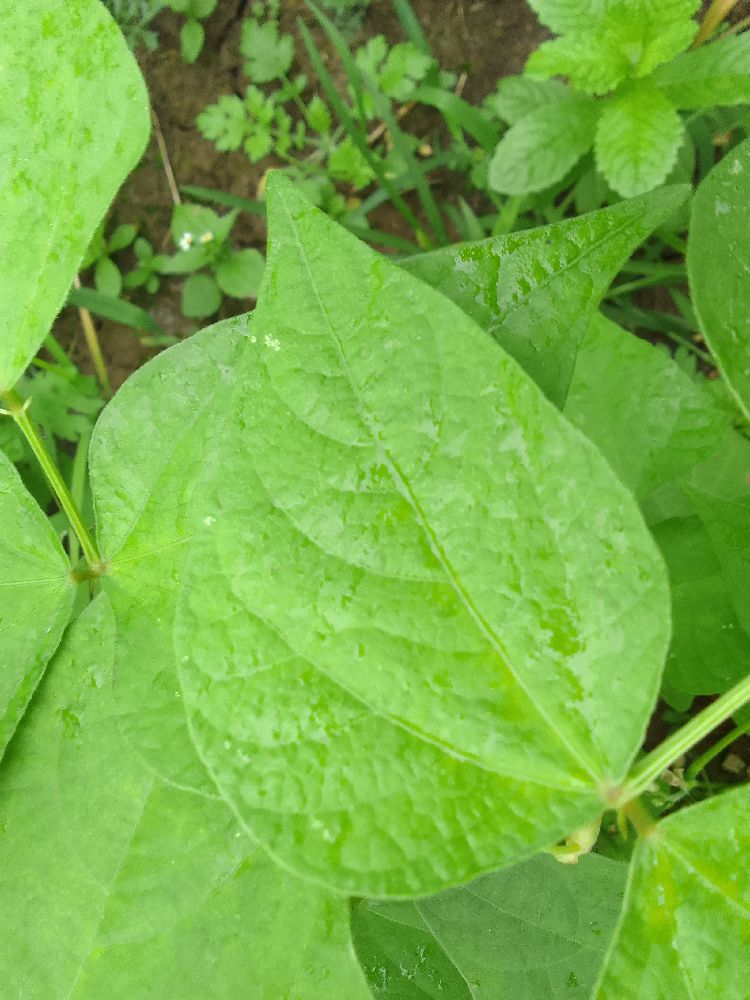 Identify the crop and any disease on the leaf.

common bean, healthy
